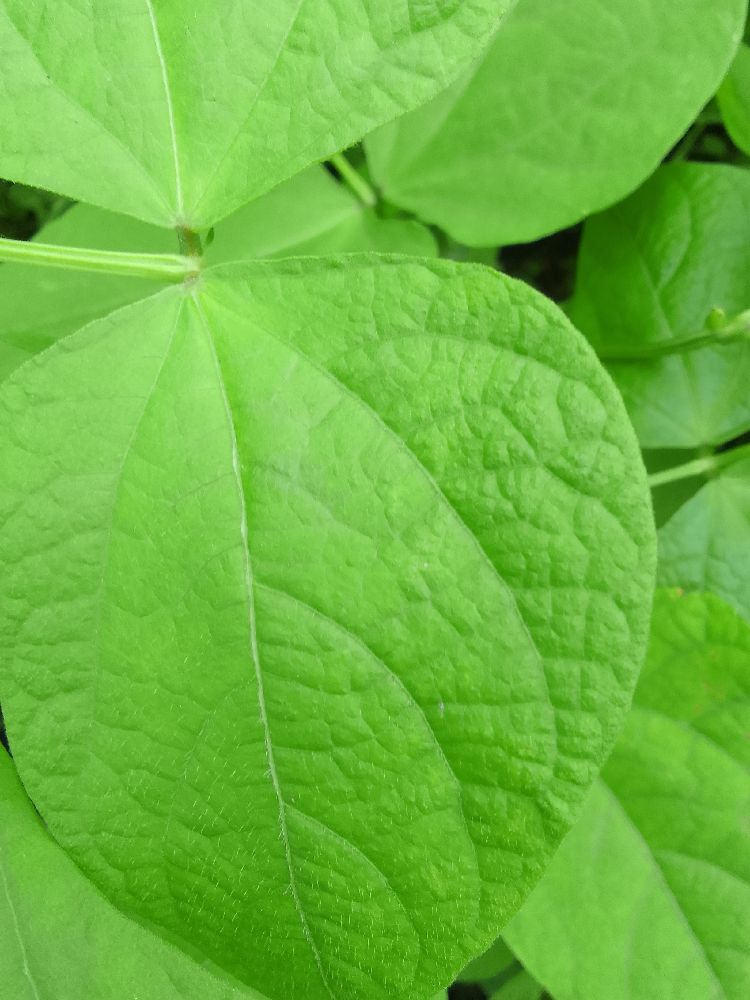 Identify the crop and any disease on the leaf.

common bean, healthy
